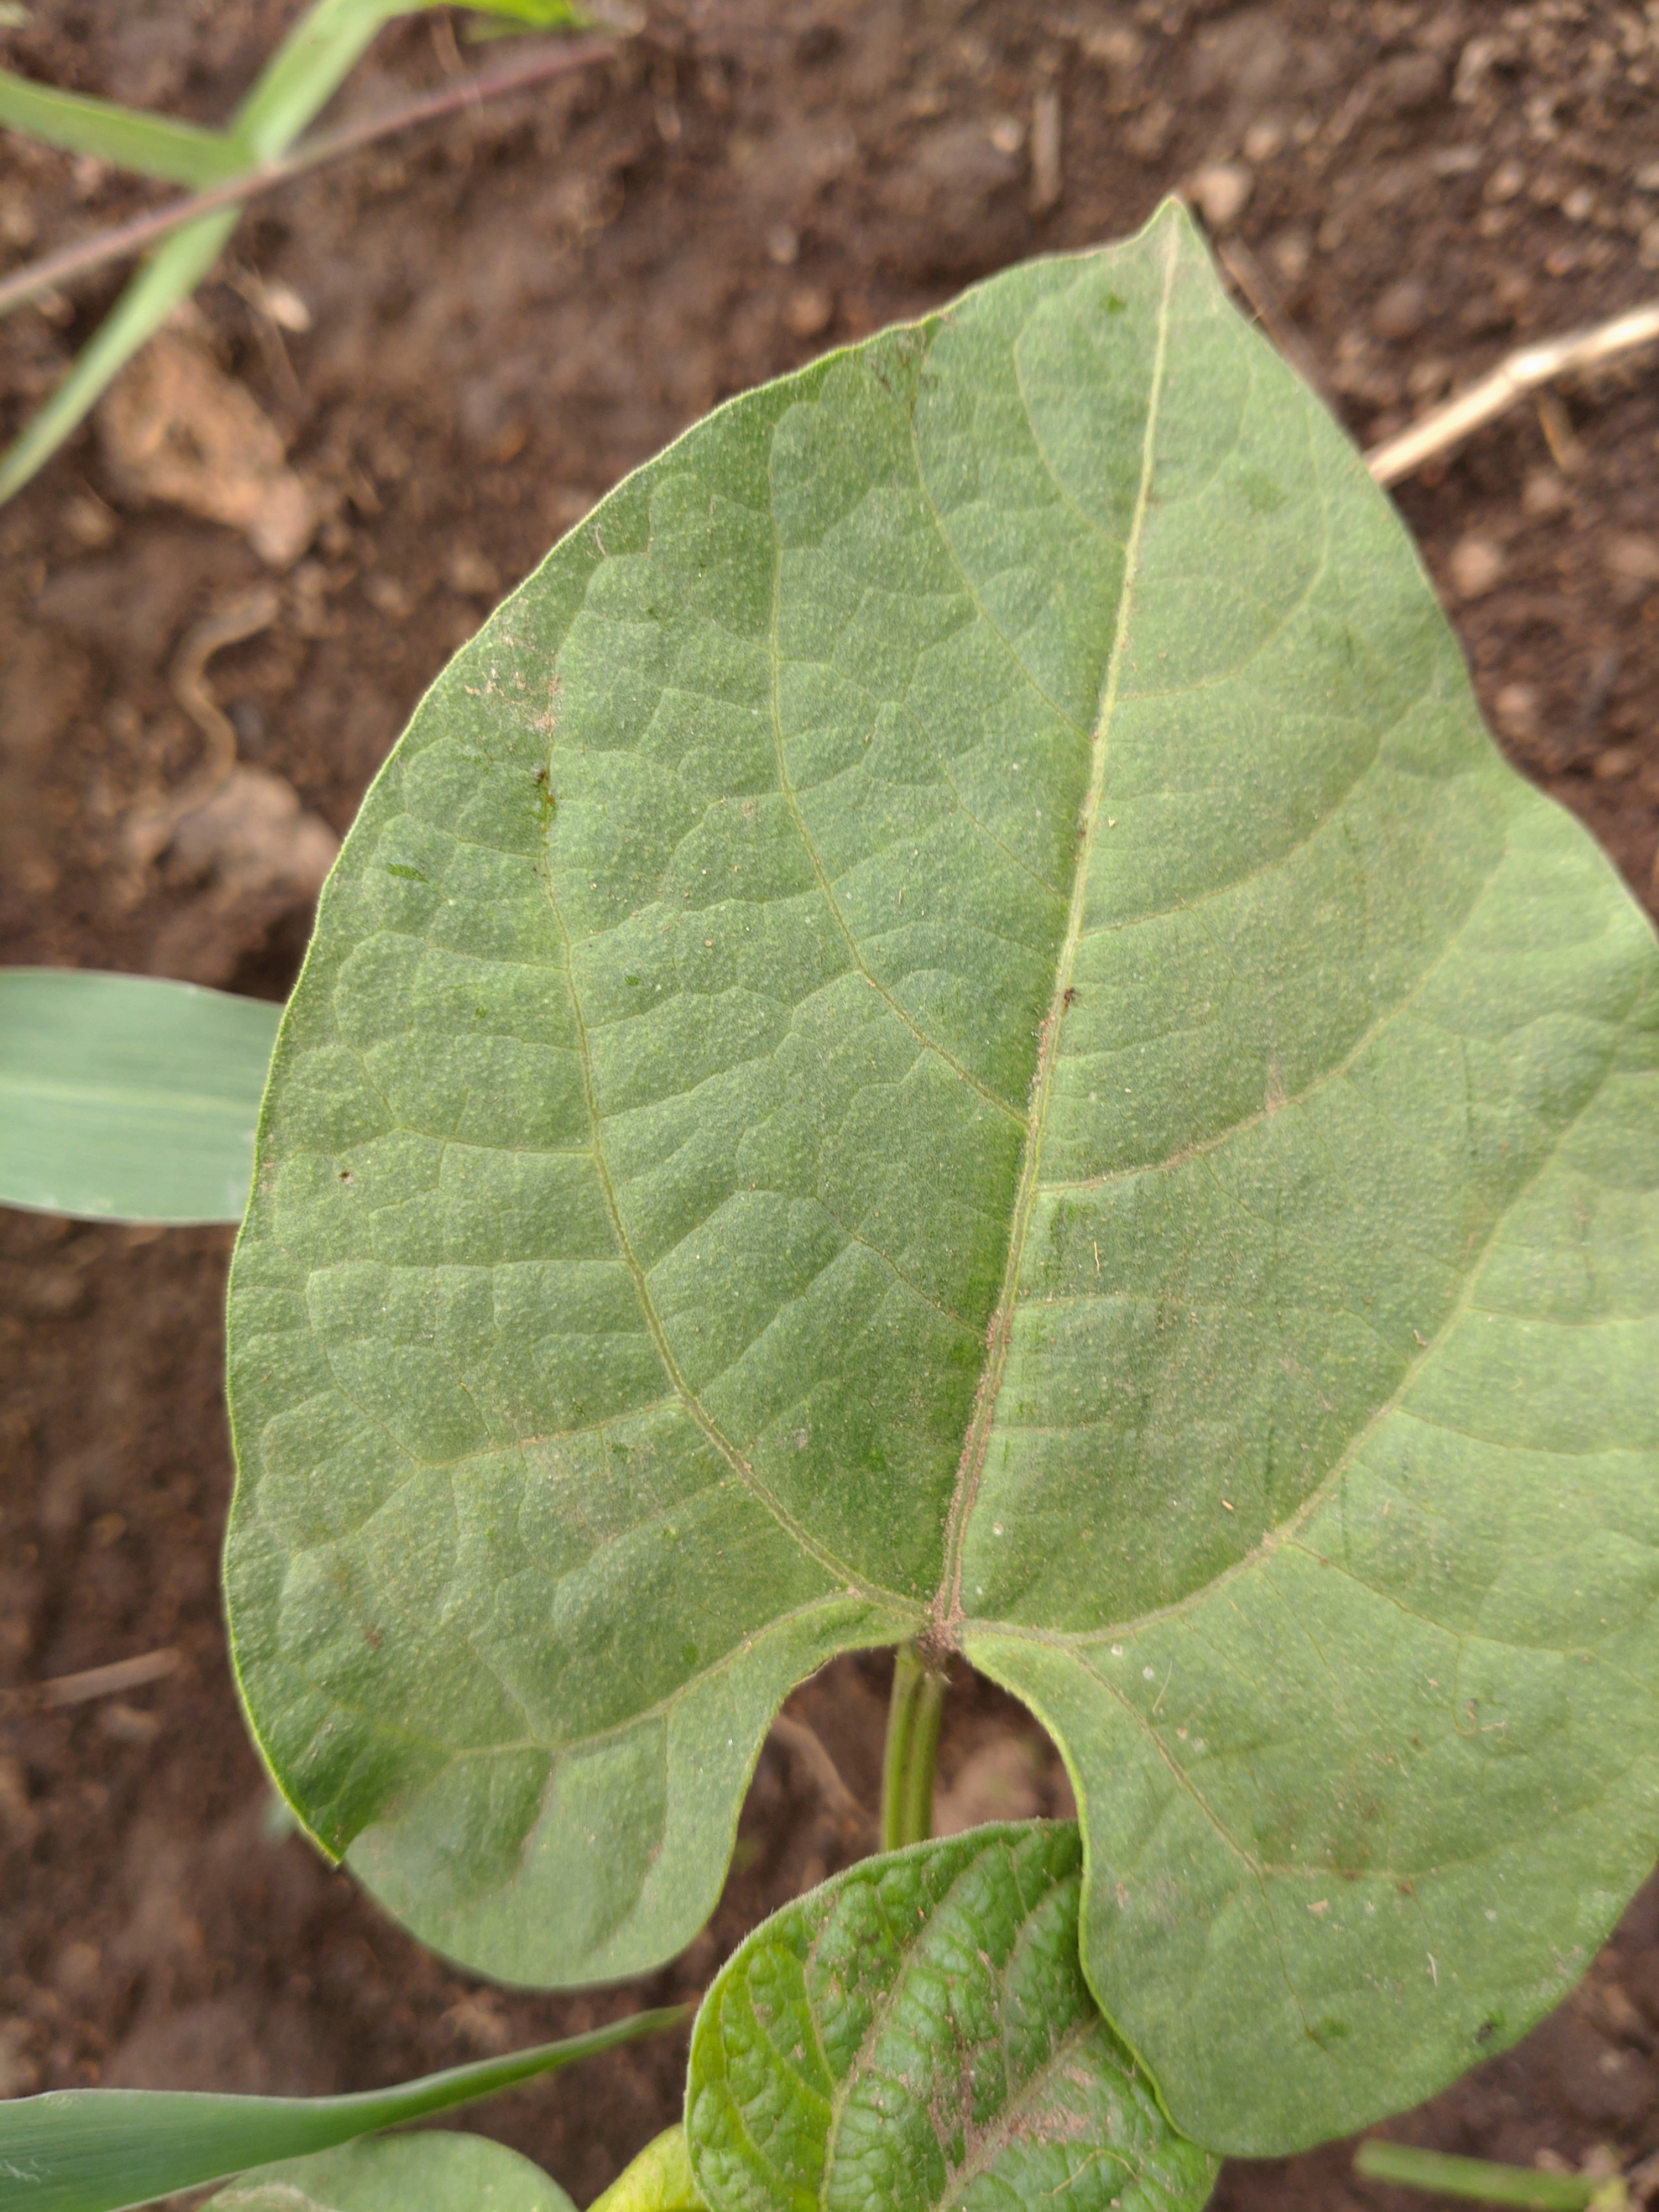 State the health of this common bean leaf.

healthy
